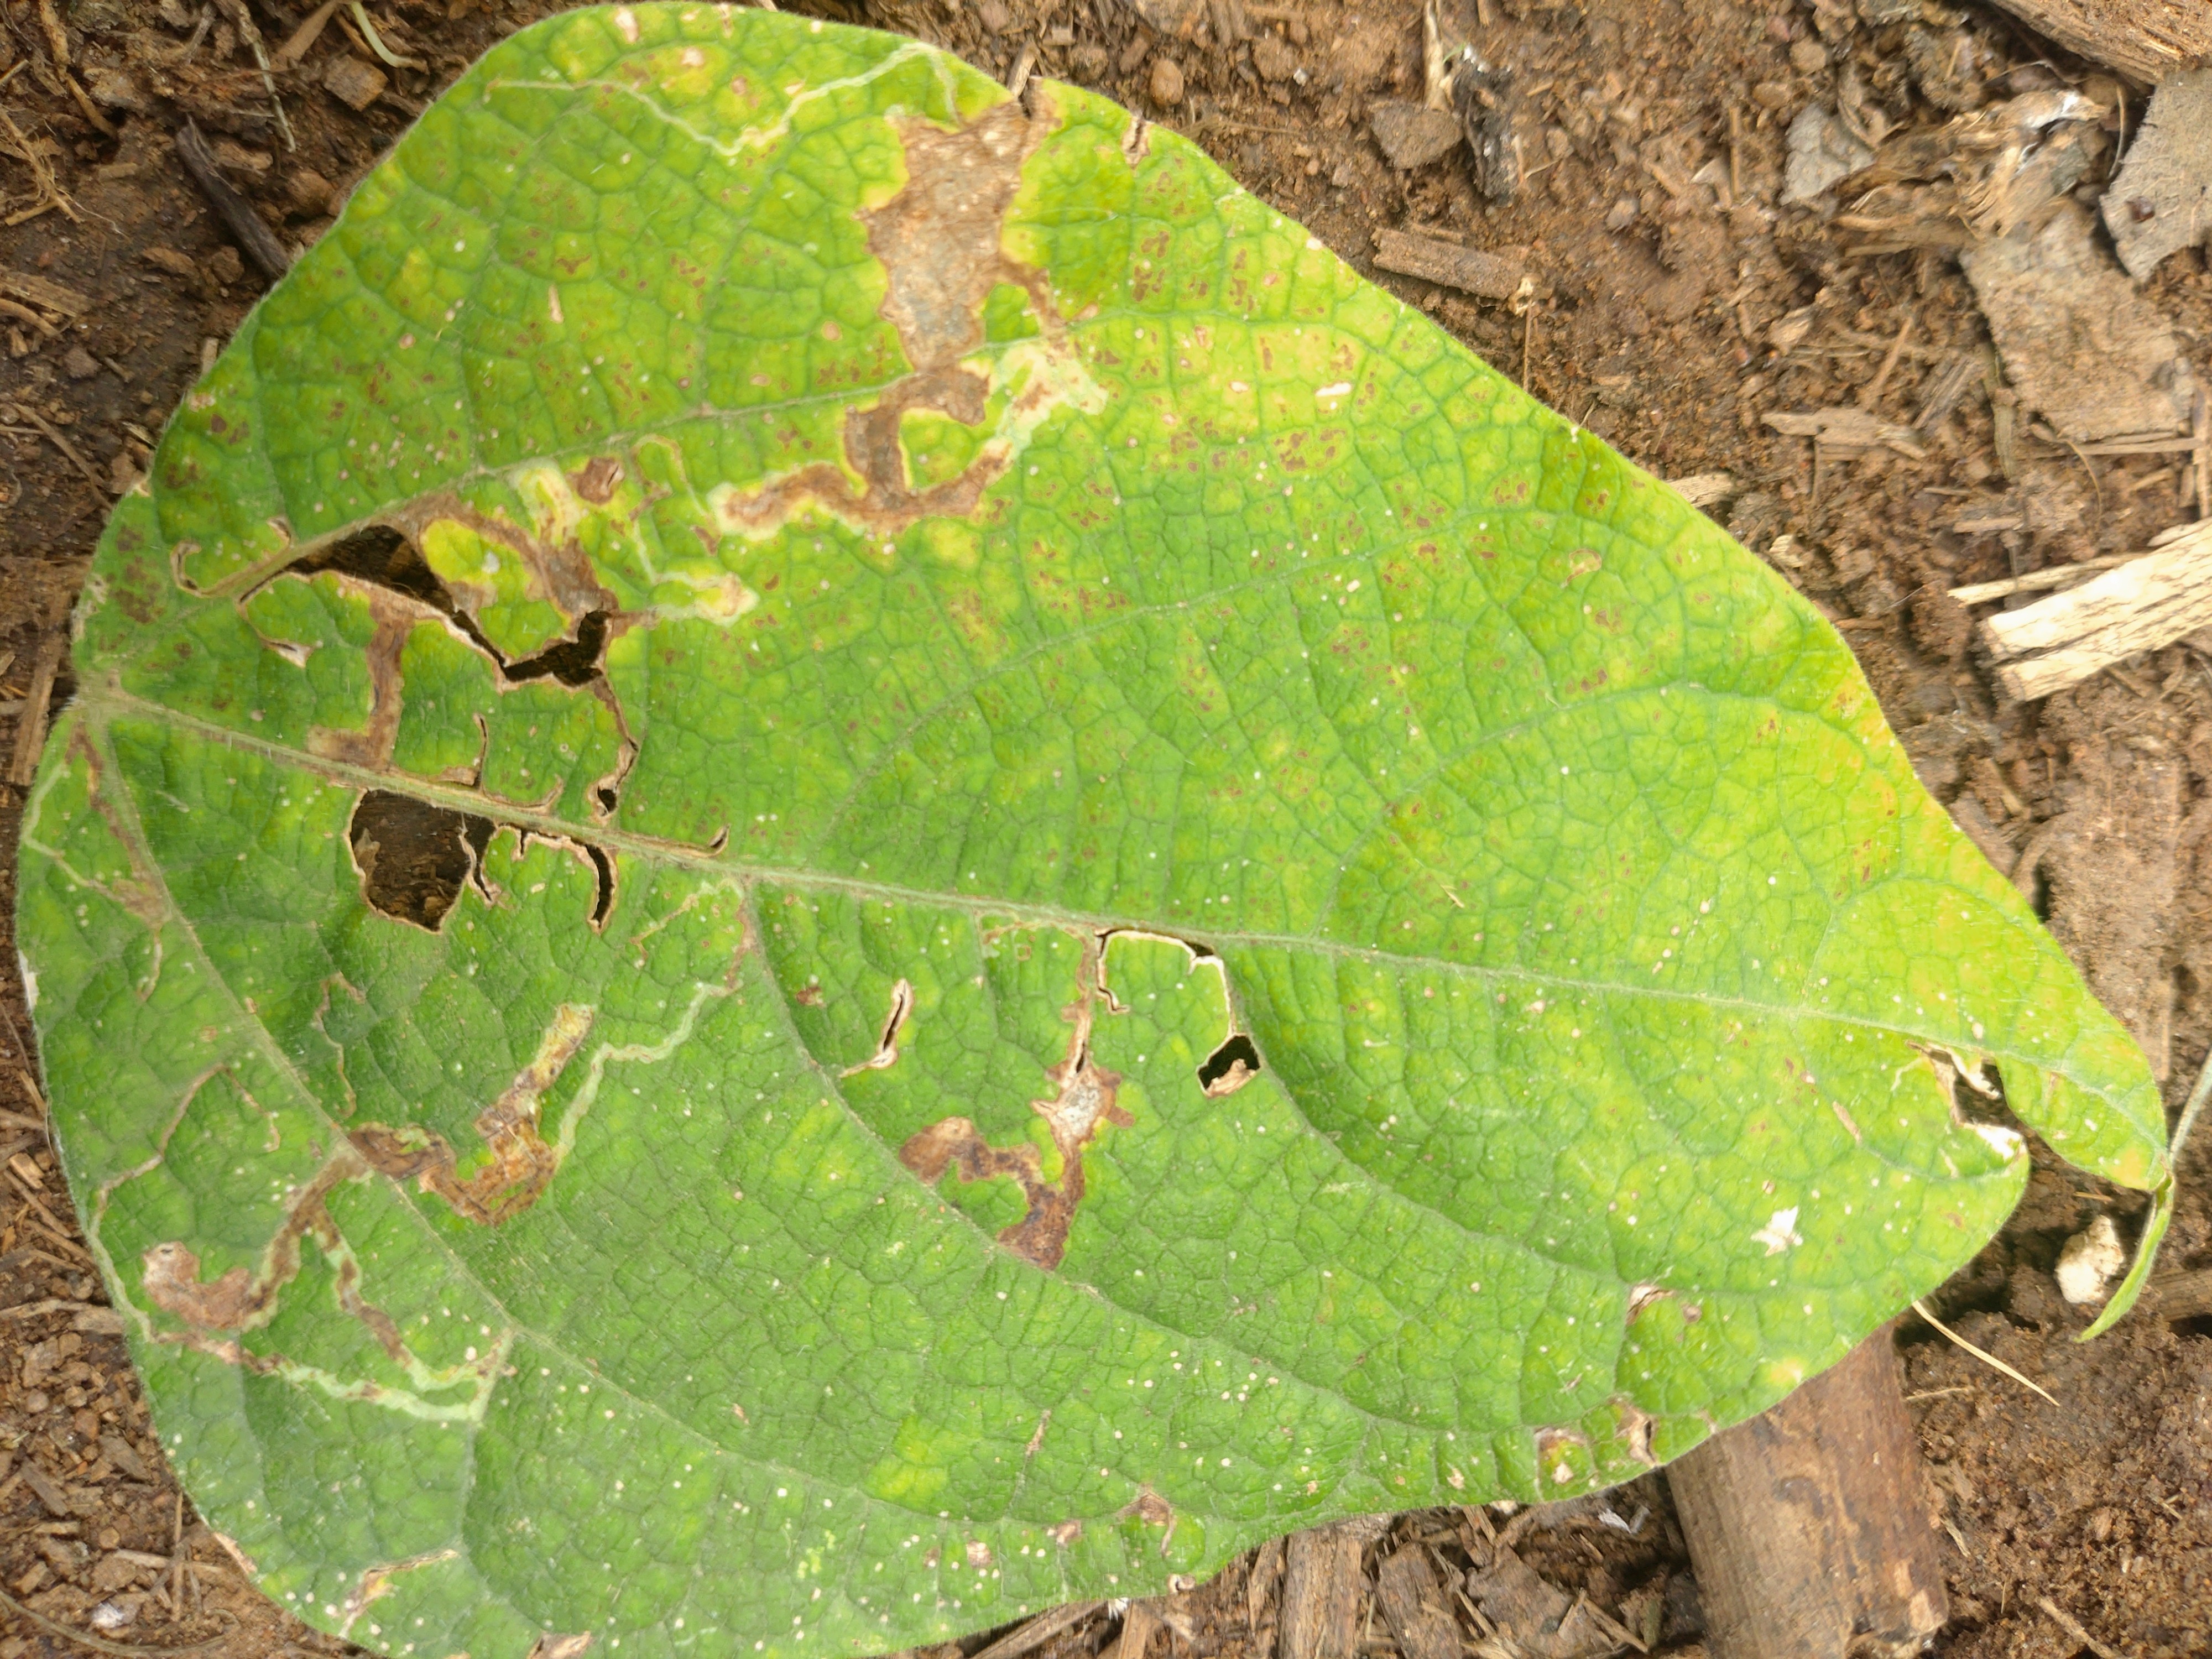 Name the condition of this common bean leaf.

rust
